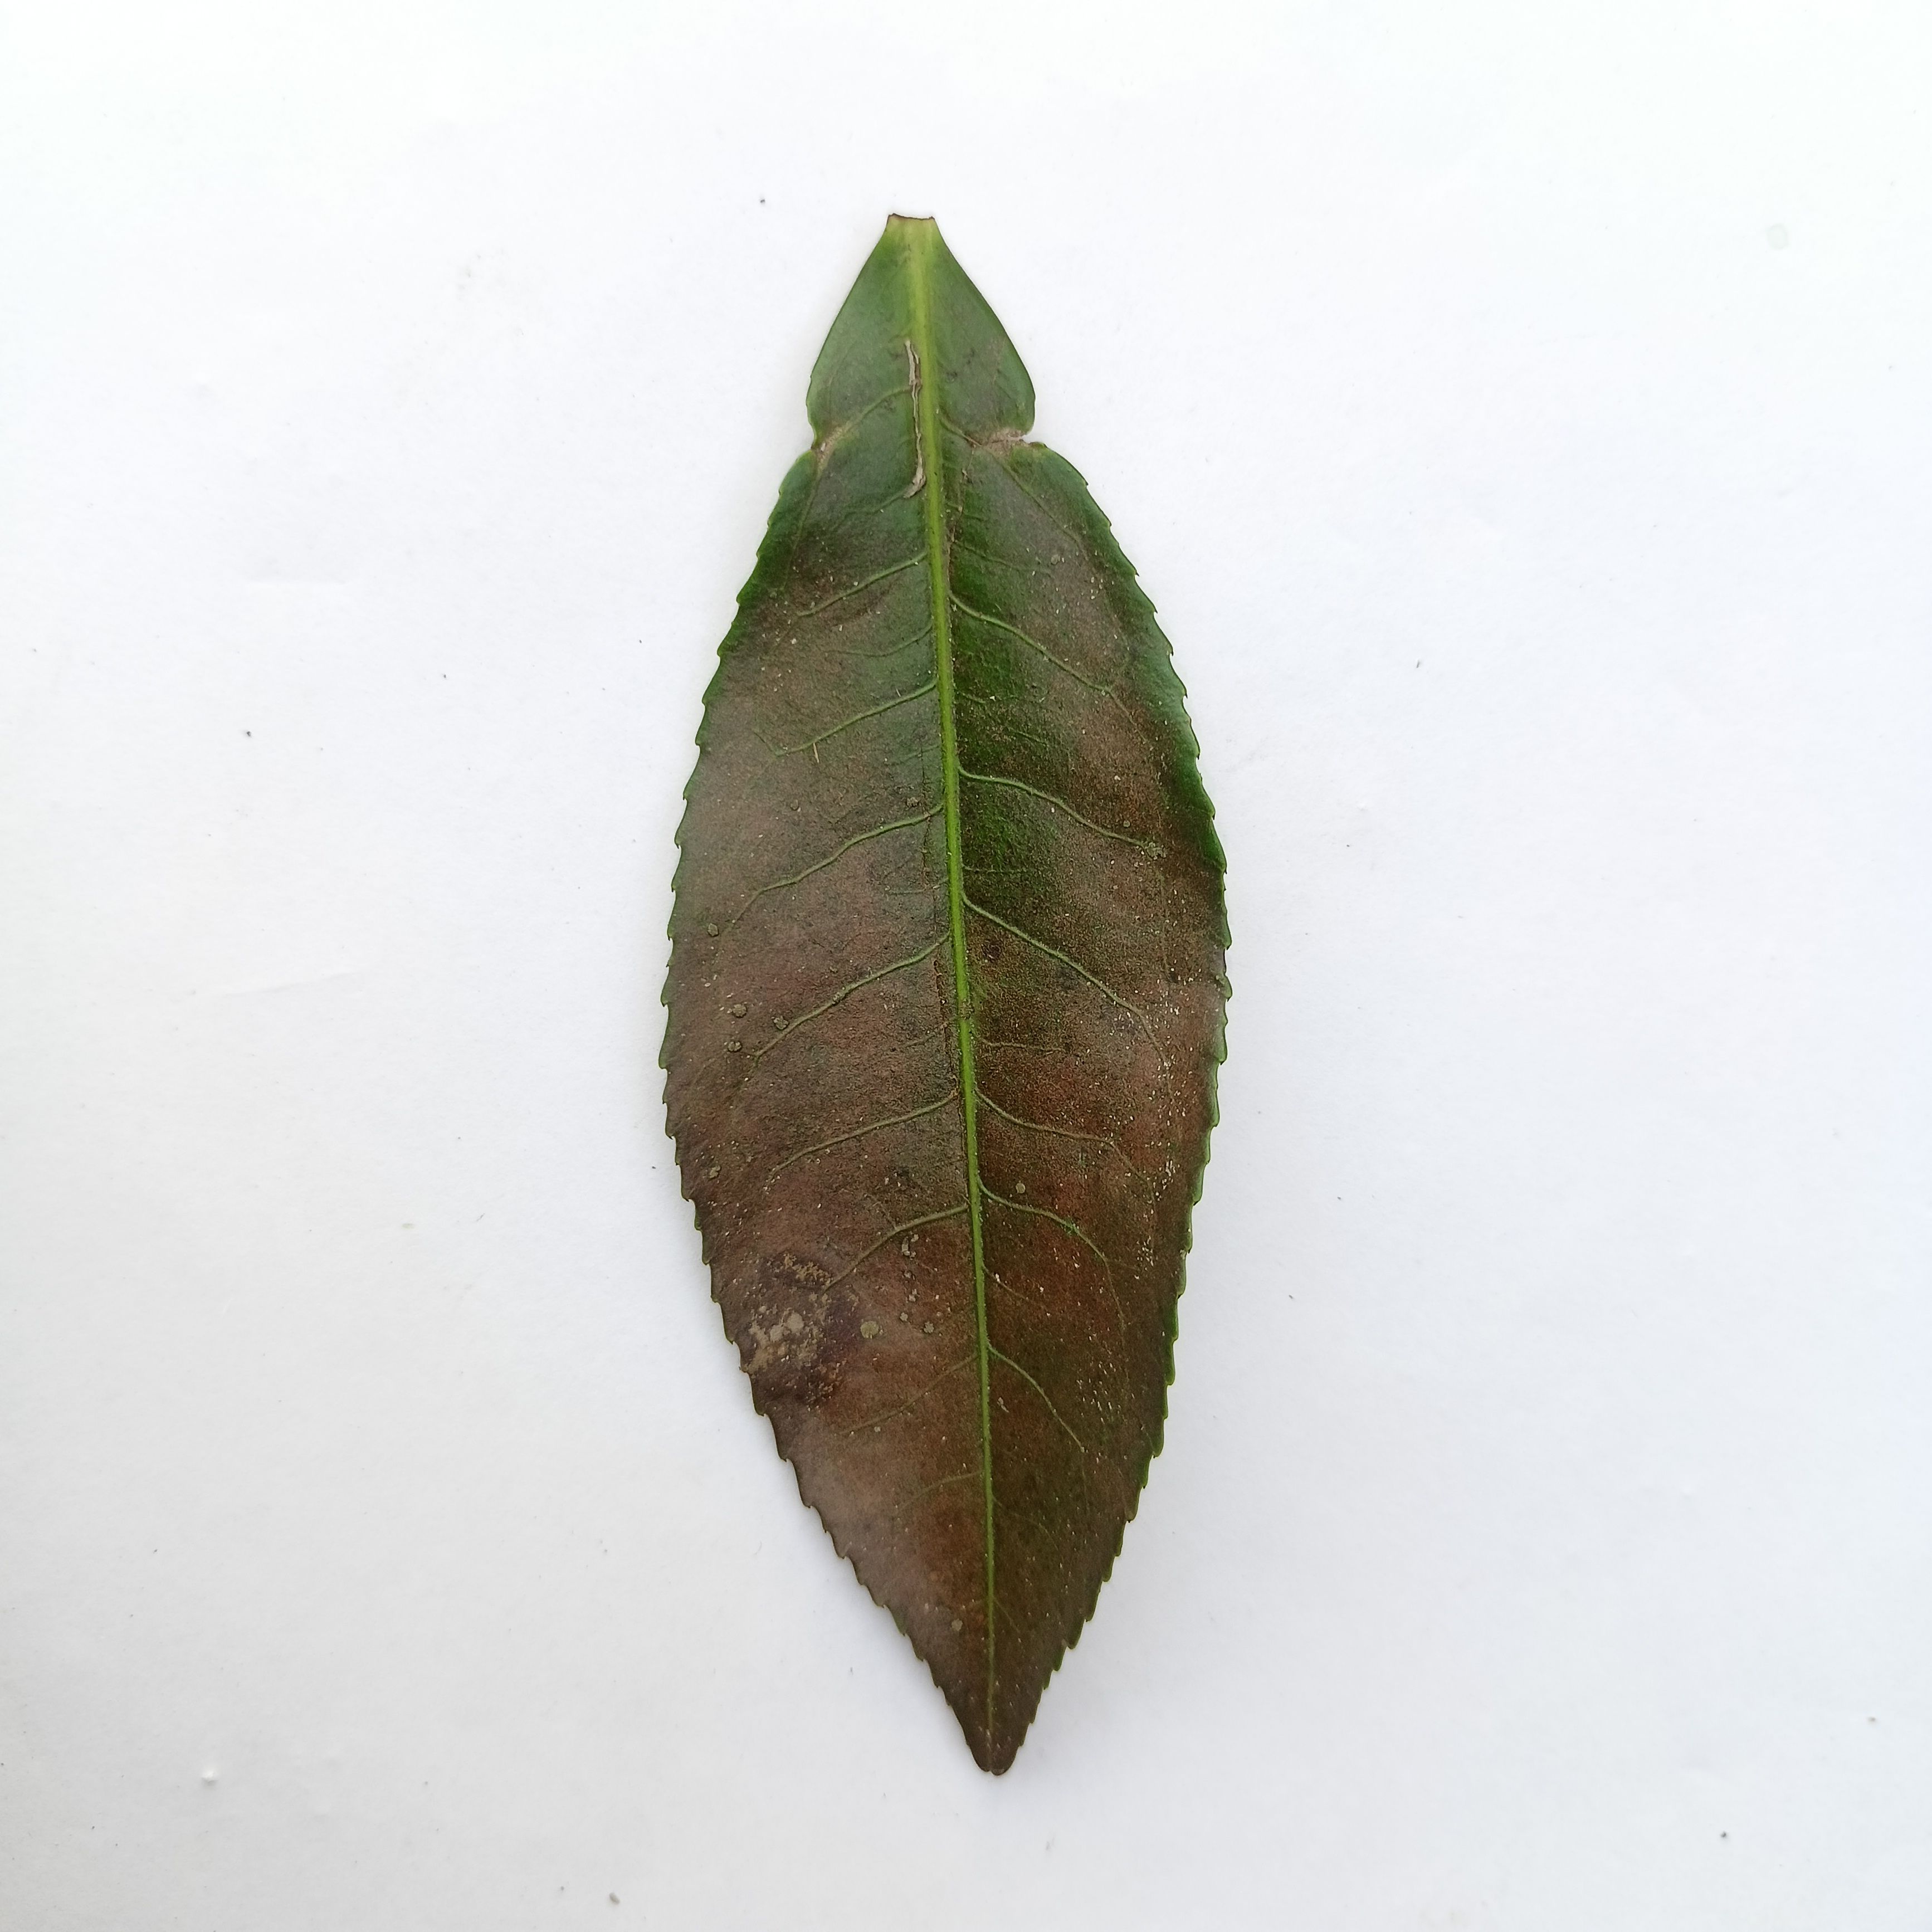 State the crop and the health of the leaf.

tea, red rust
